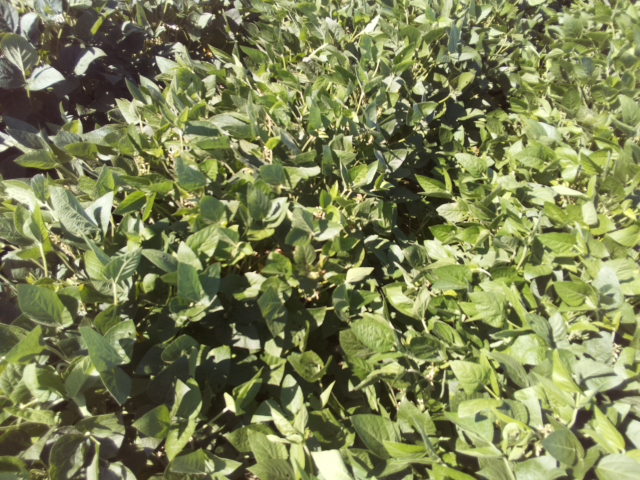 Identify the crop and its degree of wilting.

soybean, leaflets folding inward at secondary pulvinus with no turgor loss in leaflets or petioles
